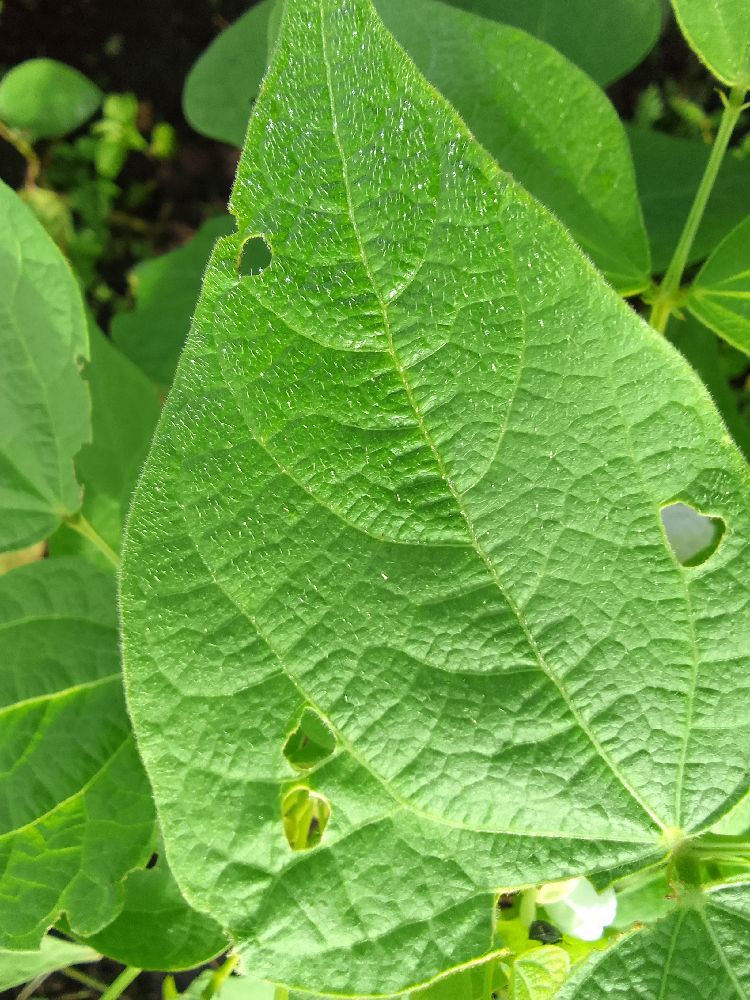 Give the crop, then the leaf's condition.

common bean, healthy
